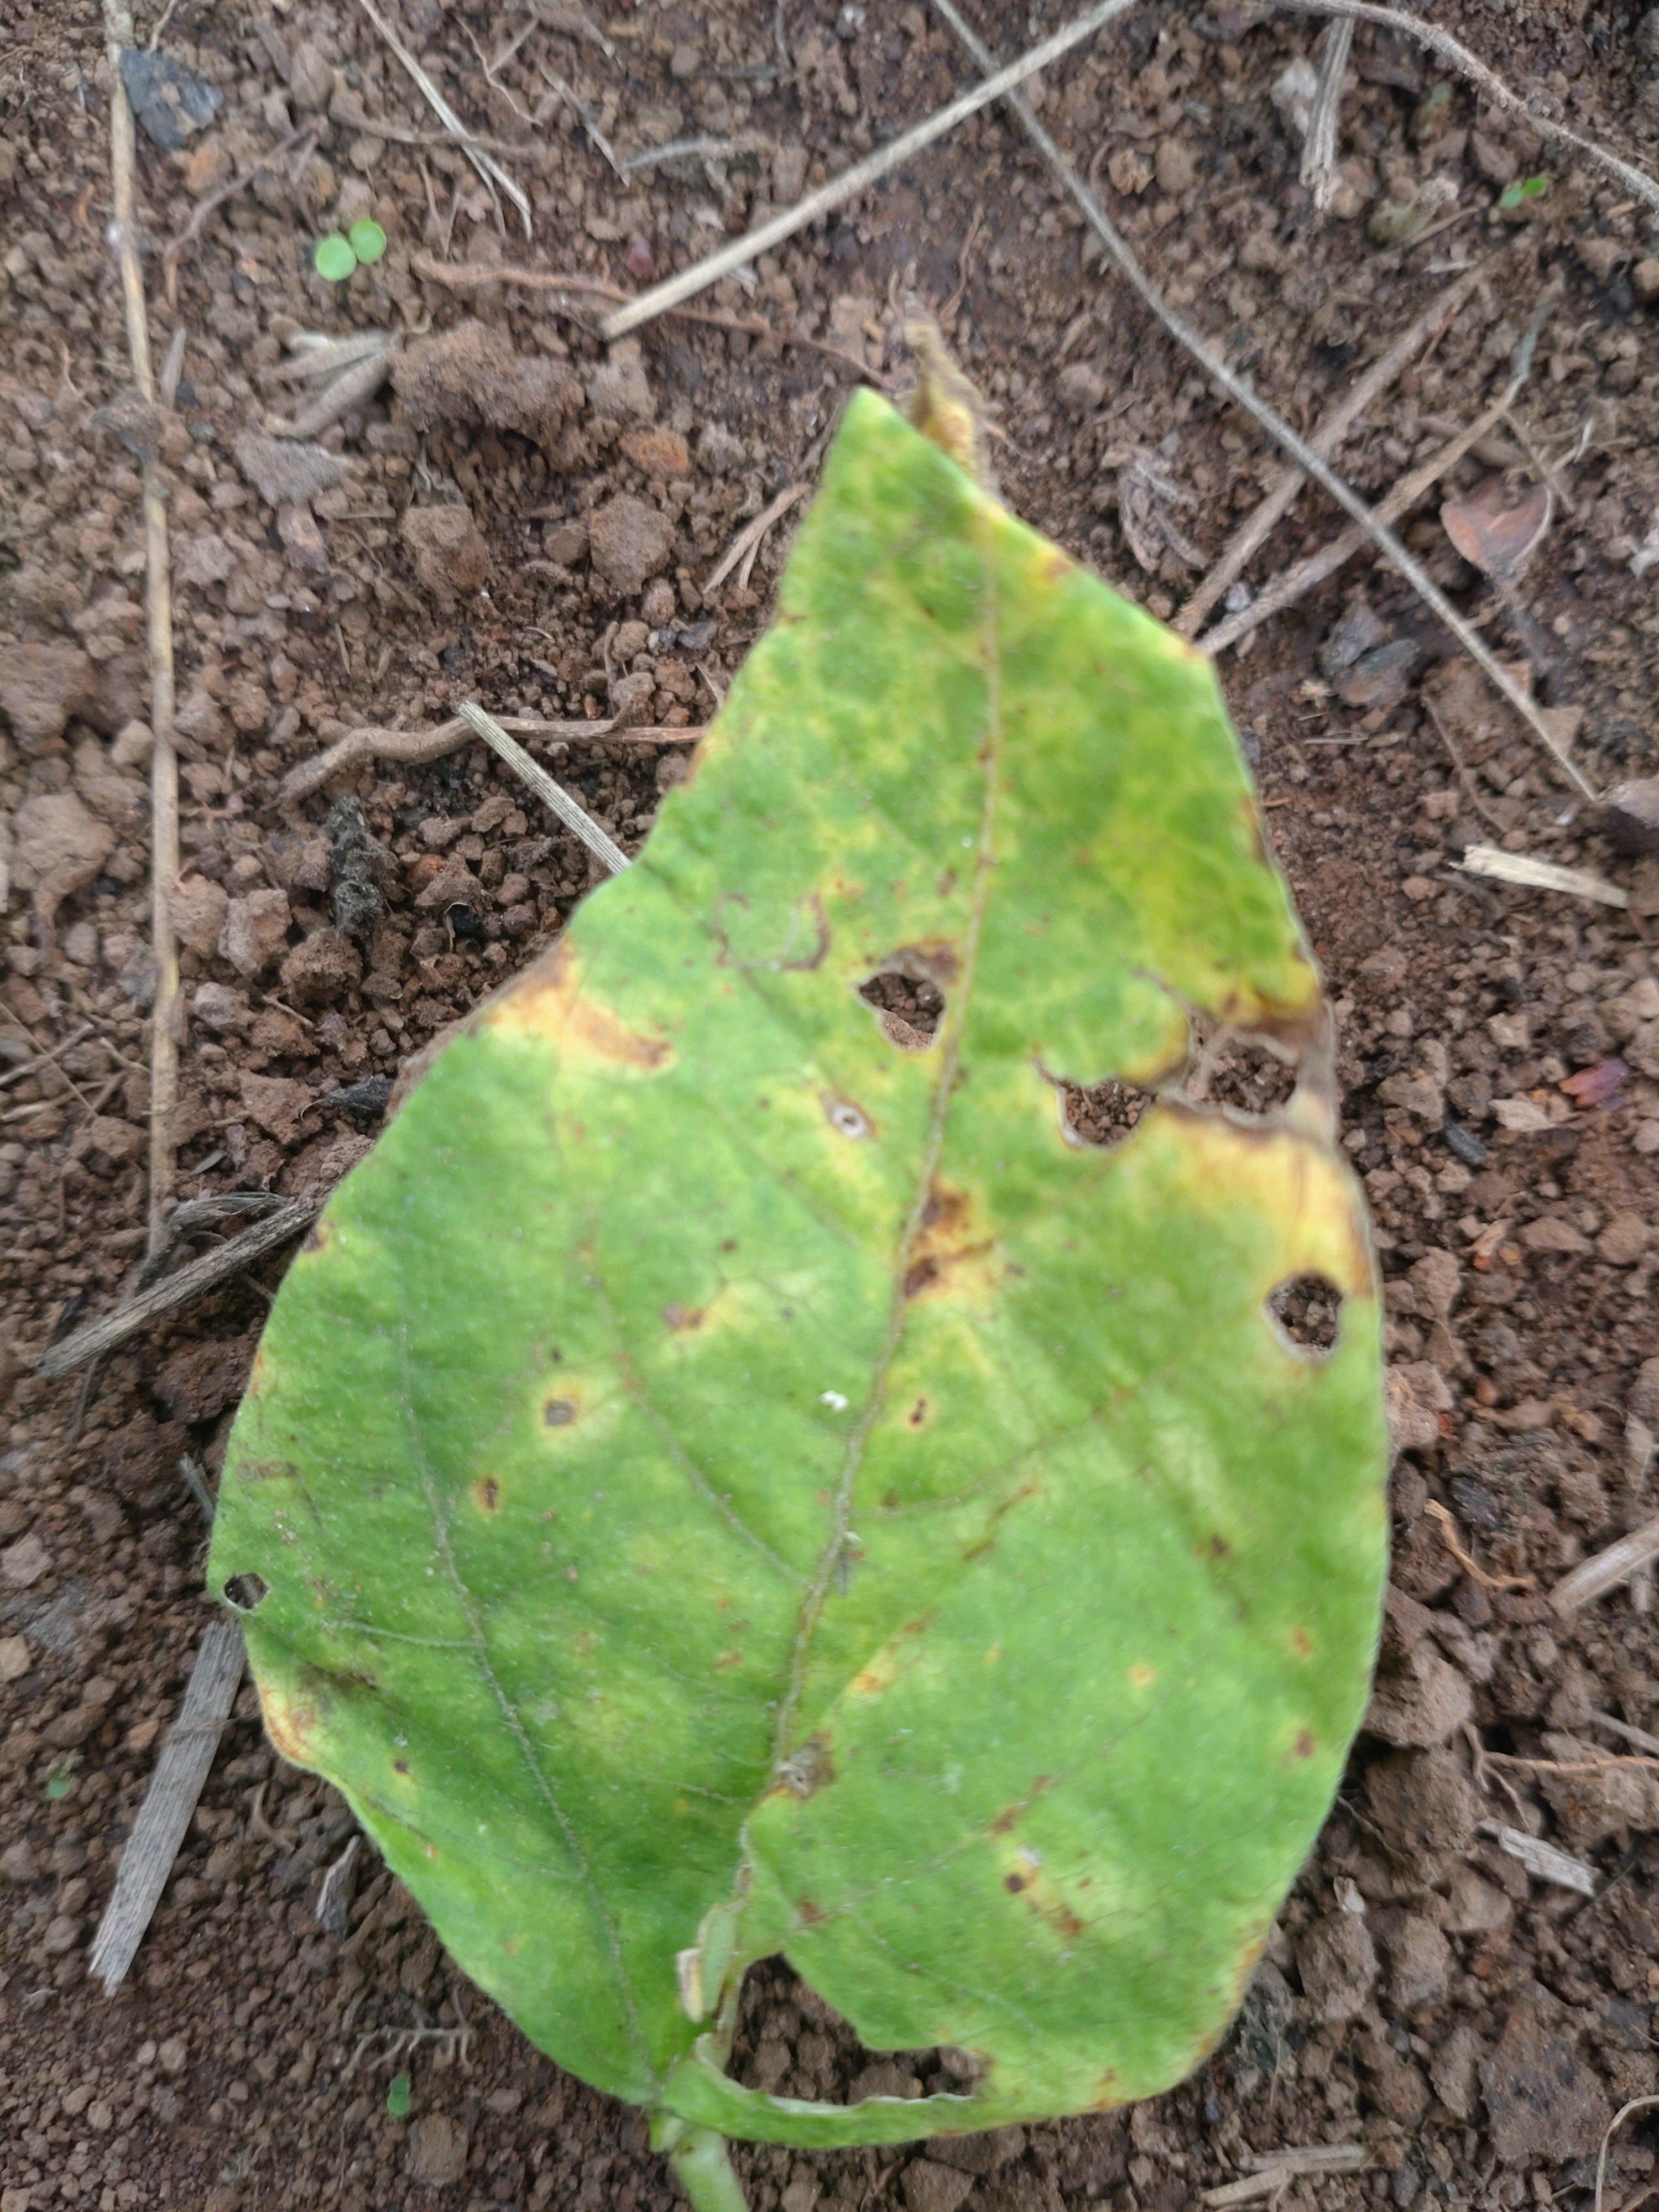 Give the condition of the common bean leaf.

rust
